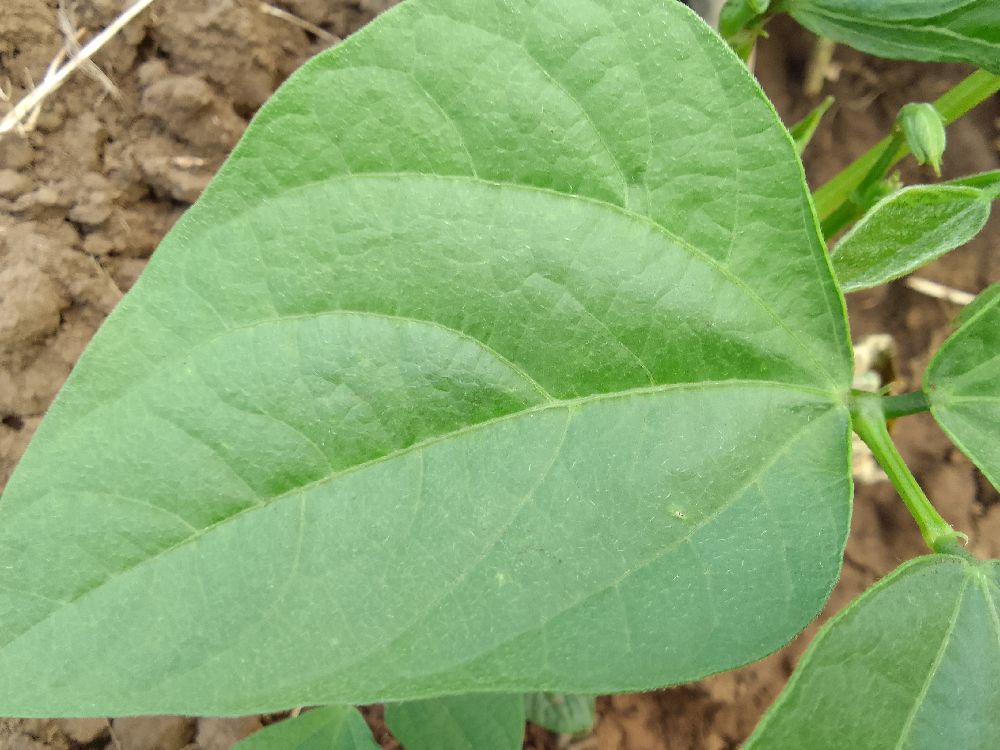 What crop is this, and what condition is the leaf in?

common bean, healthy
